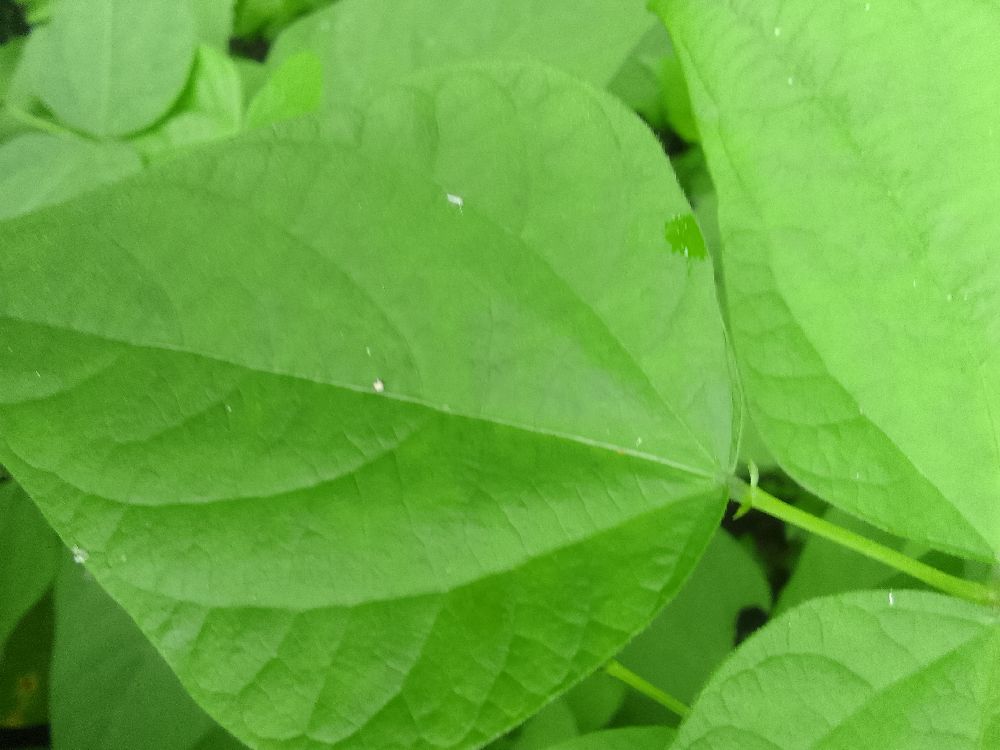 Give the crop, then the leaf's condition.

common bean, healthy
